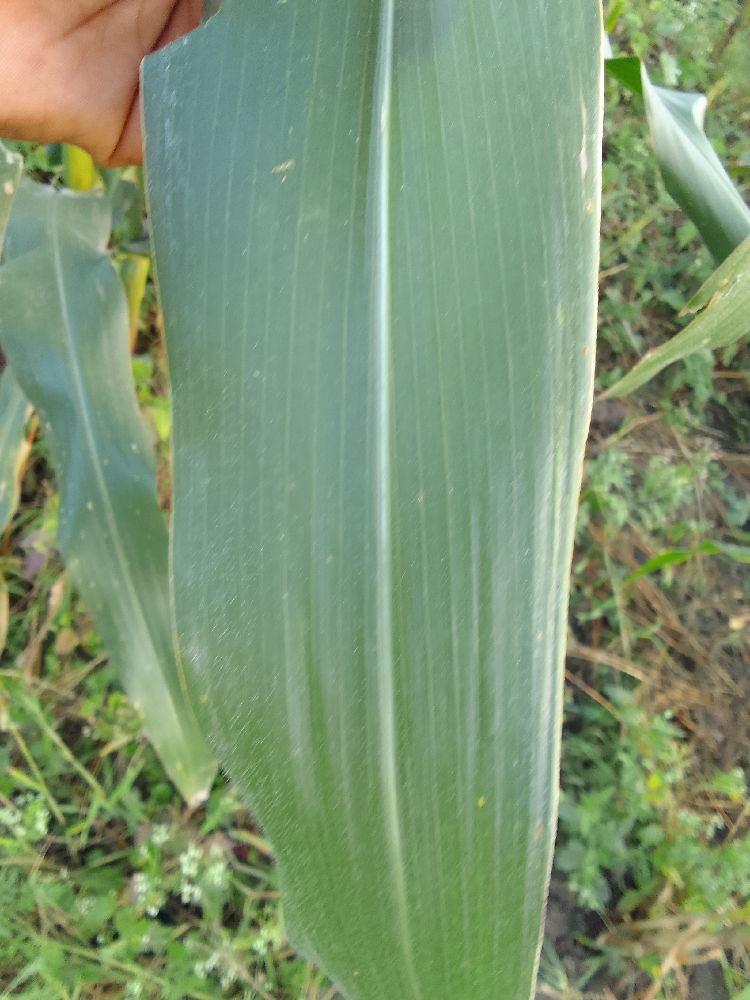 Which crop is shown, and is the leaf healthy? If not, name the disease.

maize, healthy
